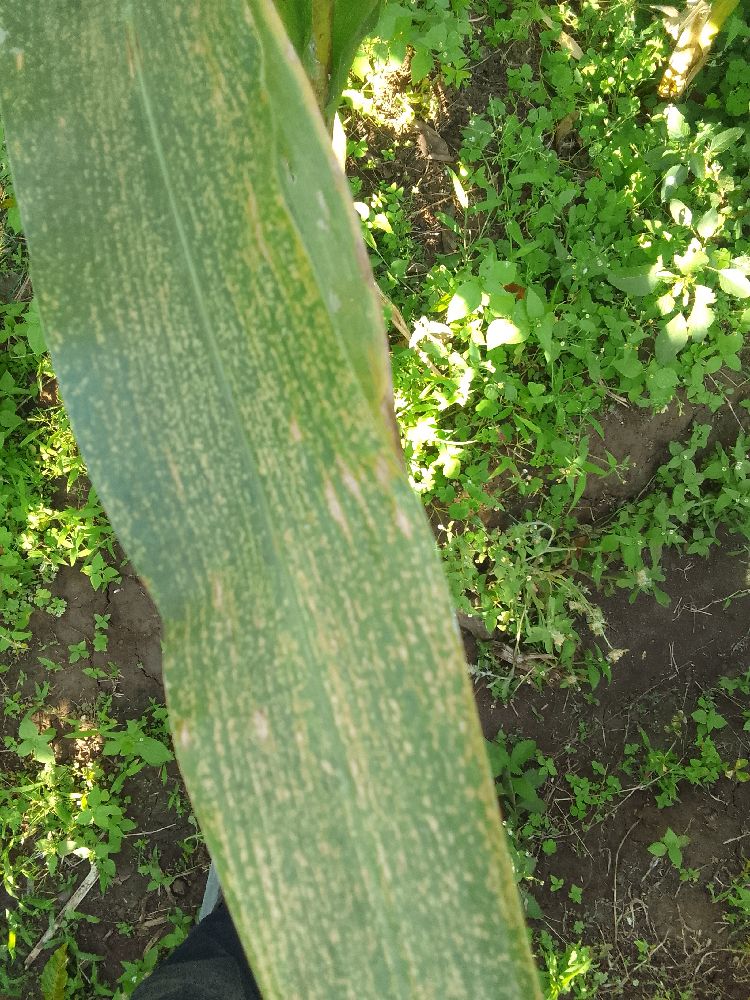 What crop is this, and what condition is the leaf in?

maize, maize lethal necrosis
